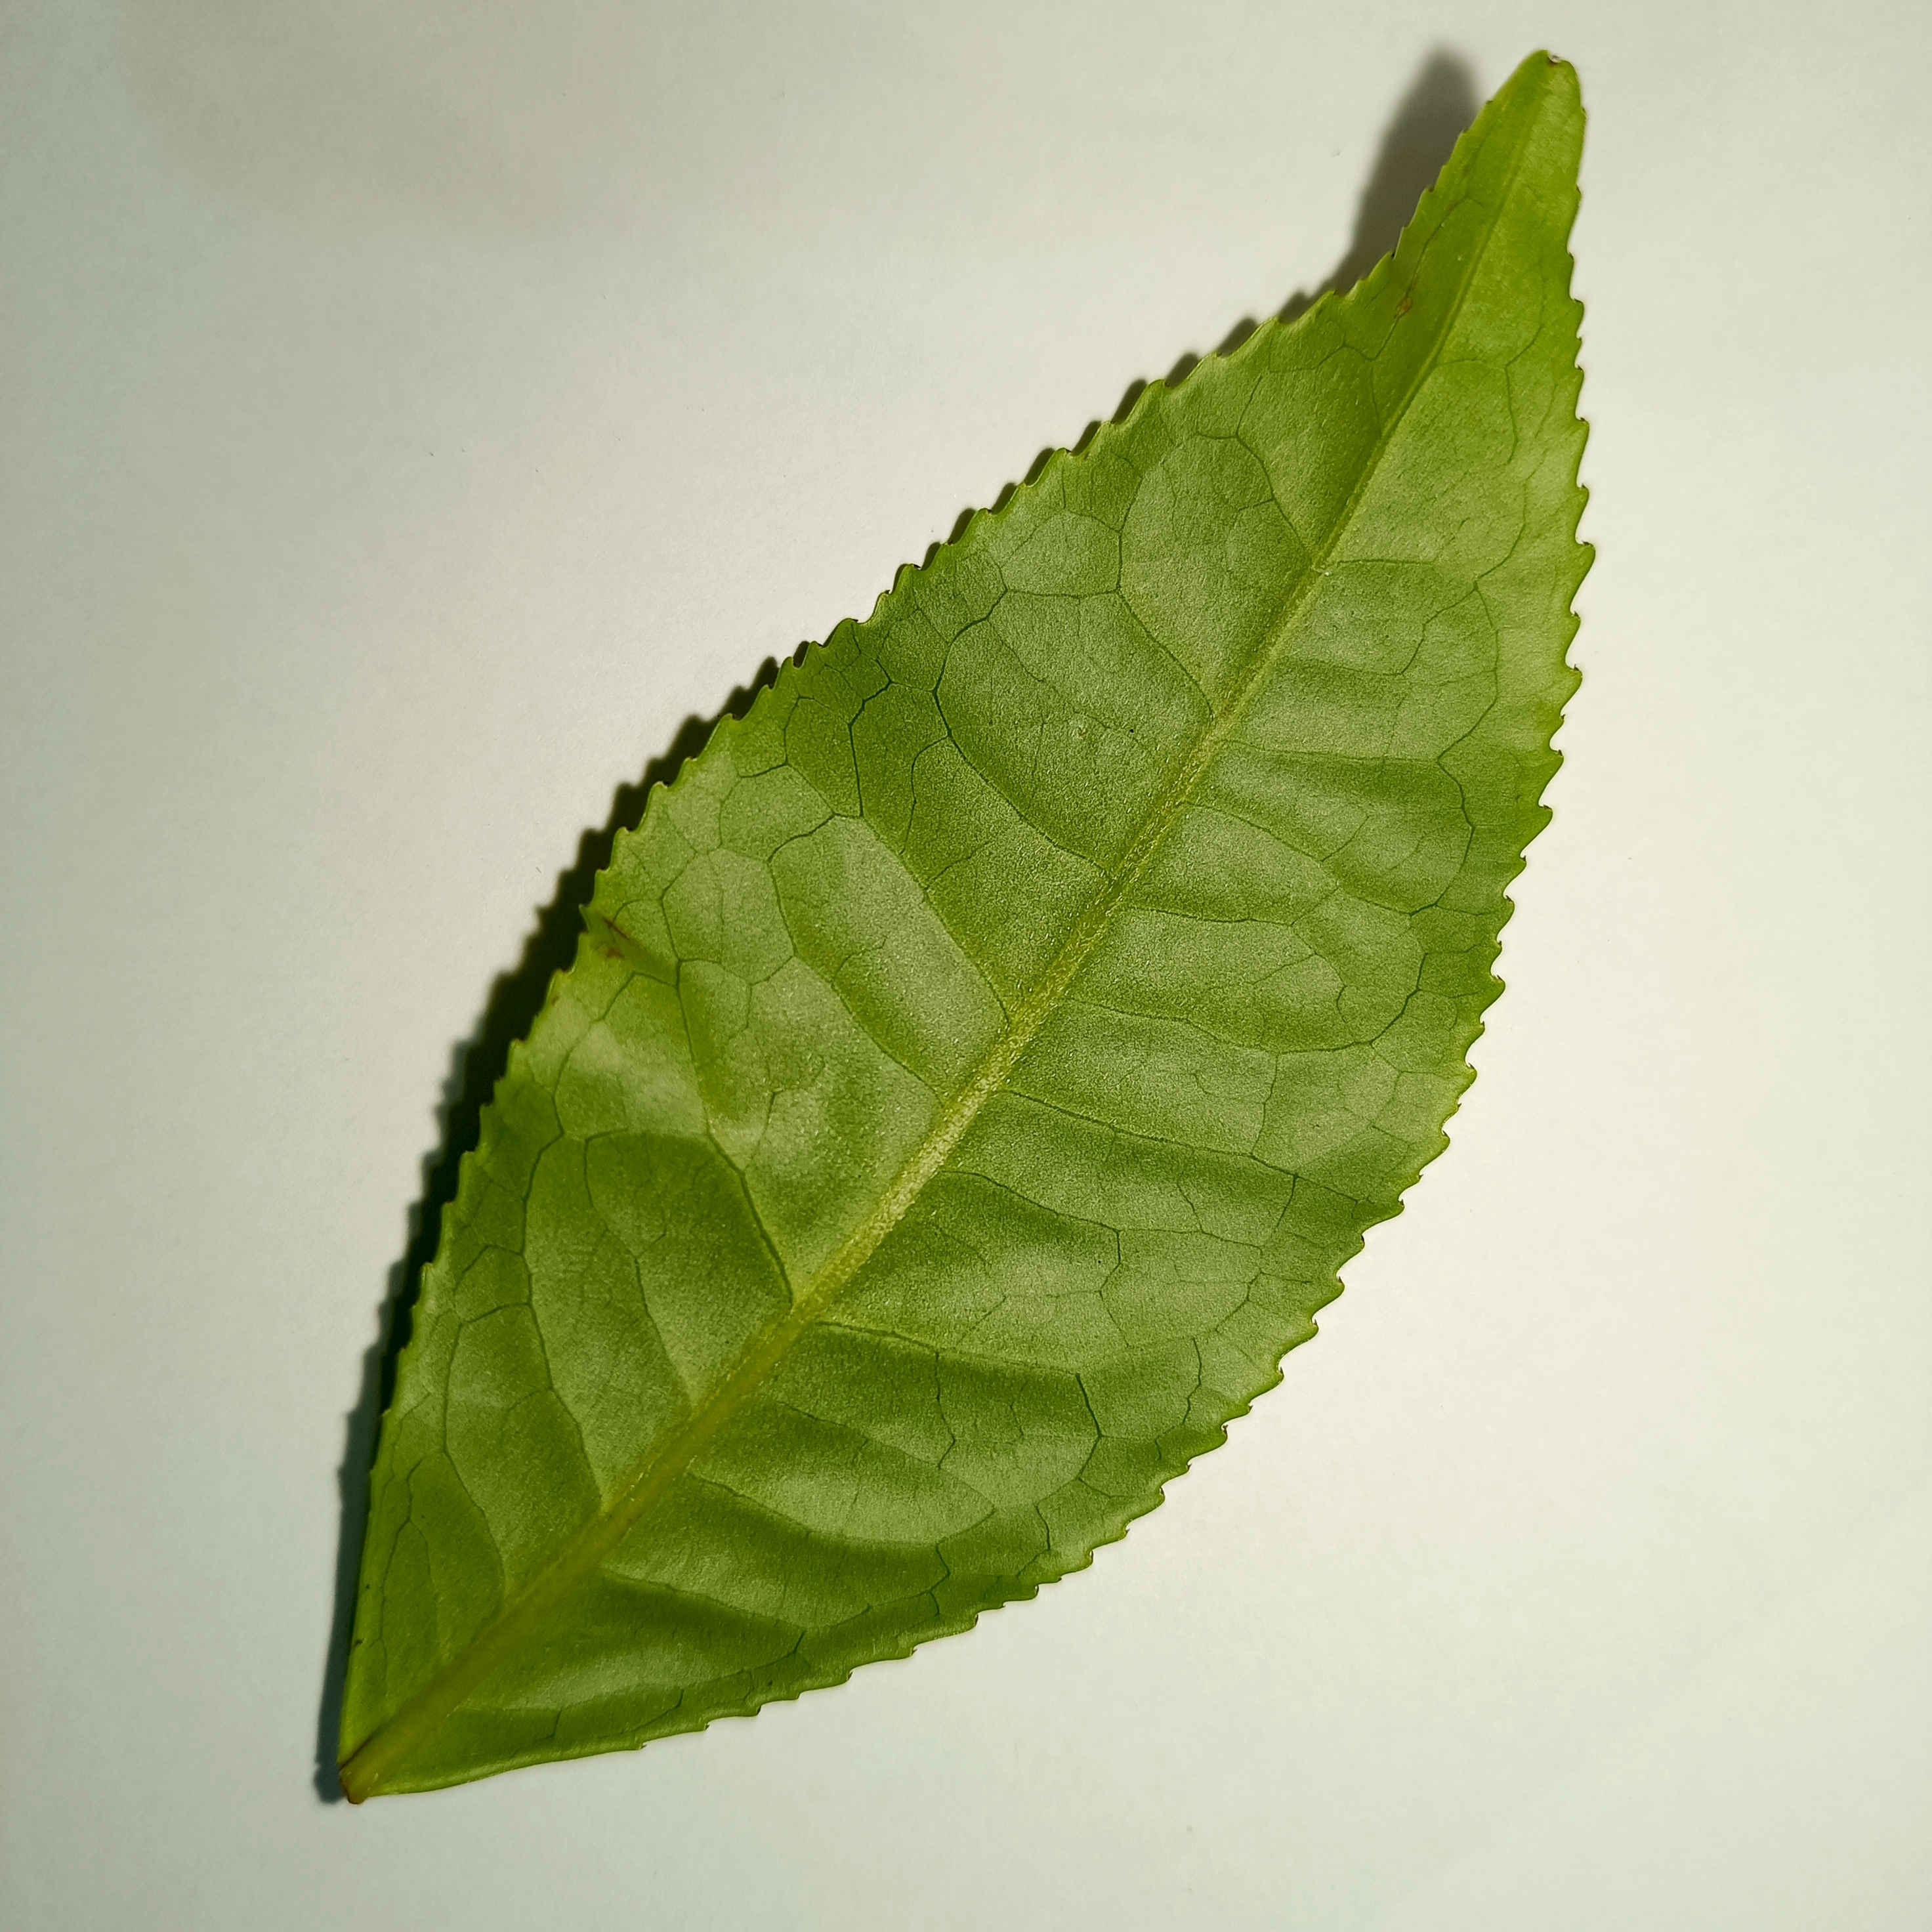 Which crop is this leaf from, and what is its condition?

tea, healthy
